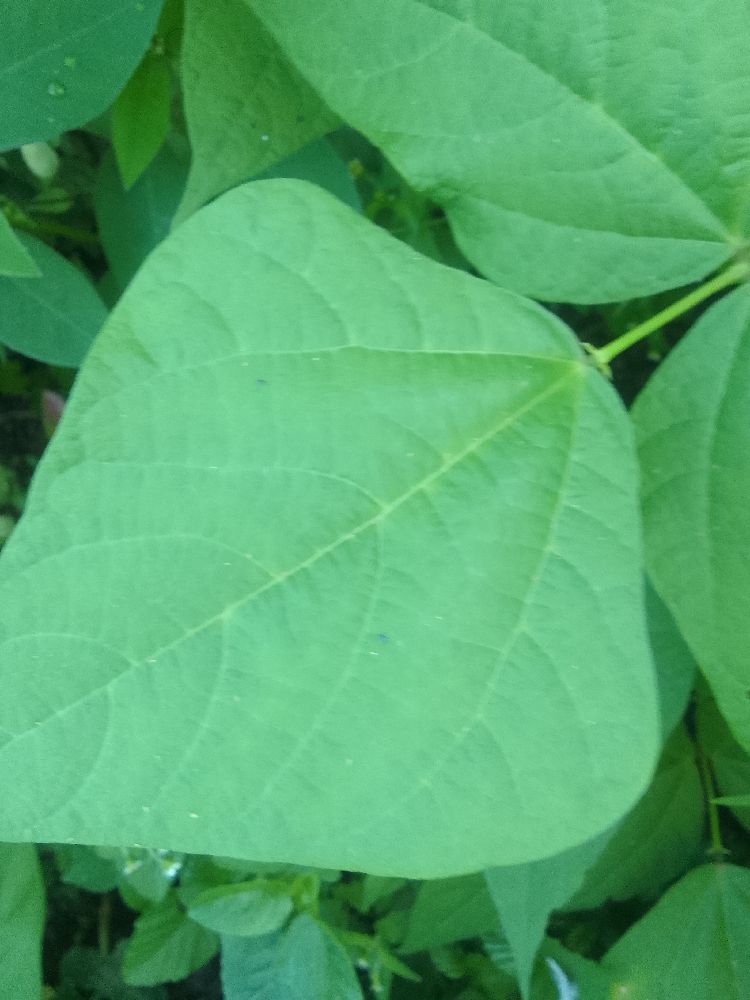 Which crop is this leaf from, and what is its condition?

common bean, healthy
